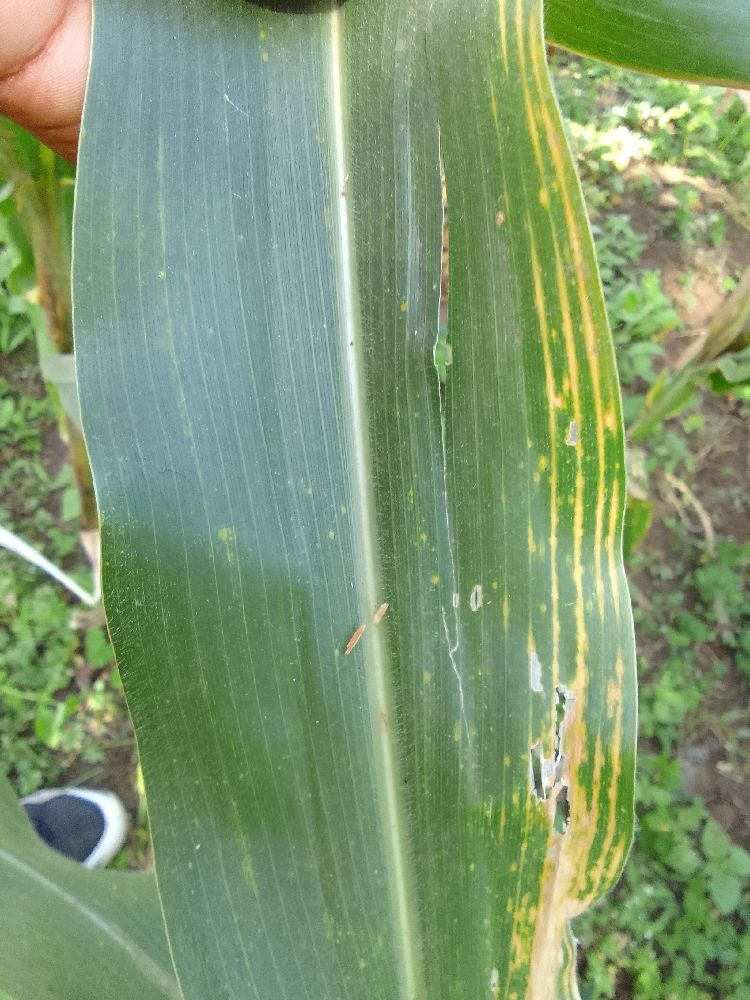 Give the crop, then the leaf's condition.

maize, maize lethal necrosis
